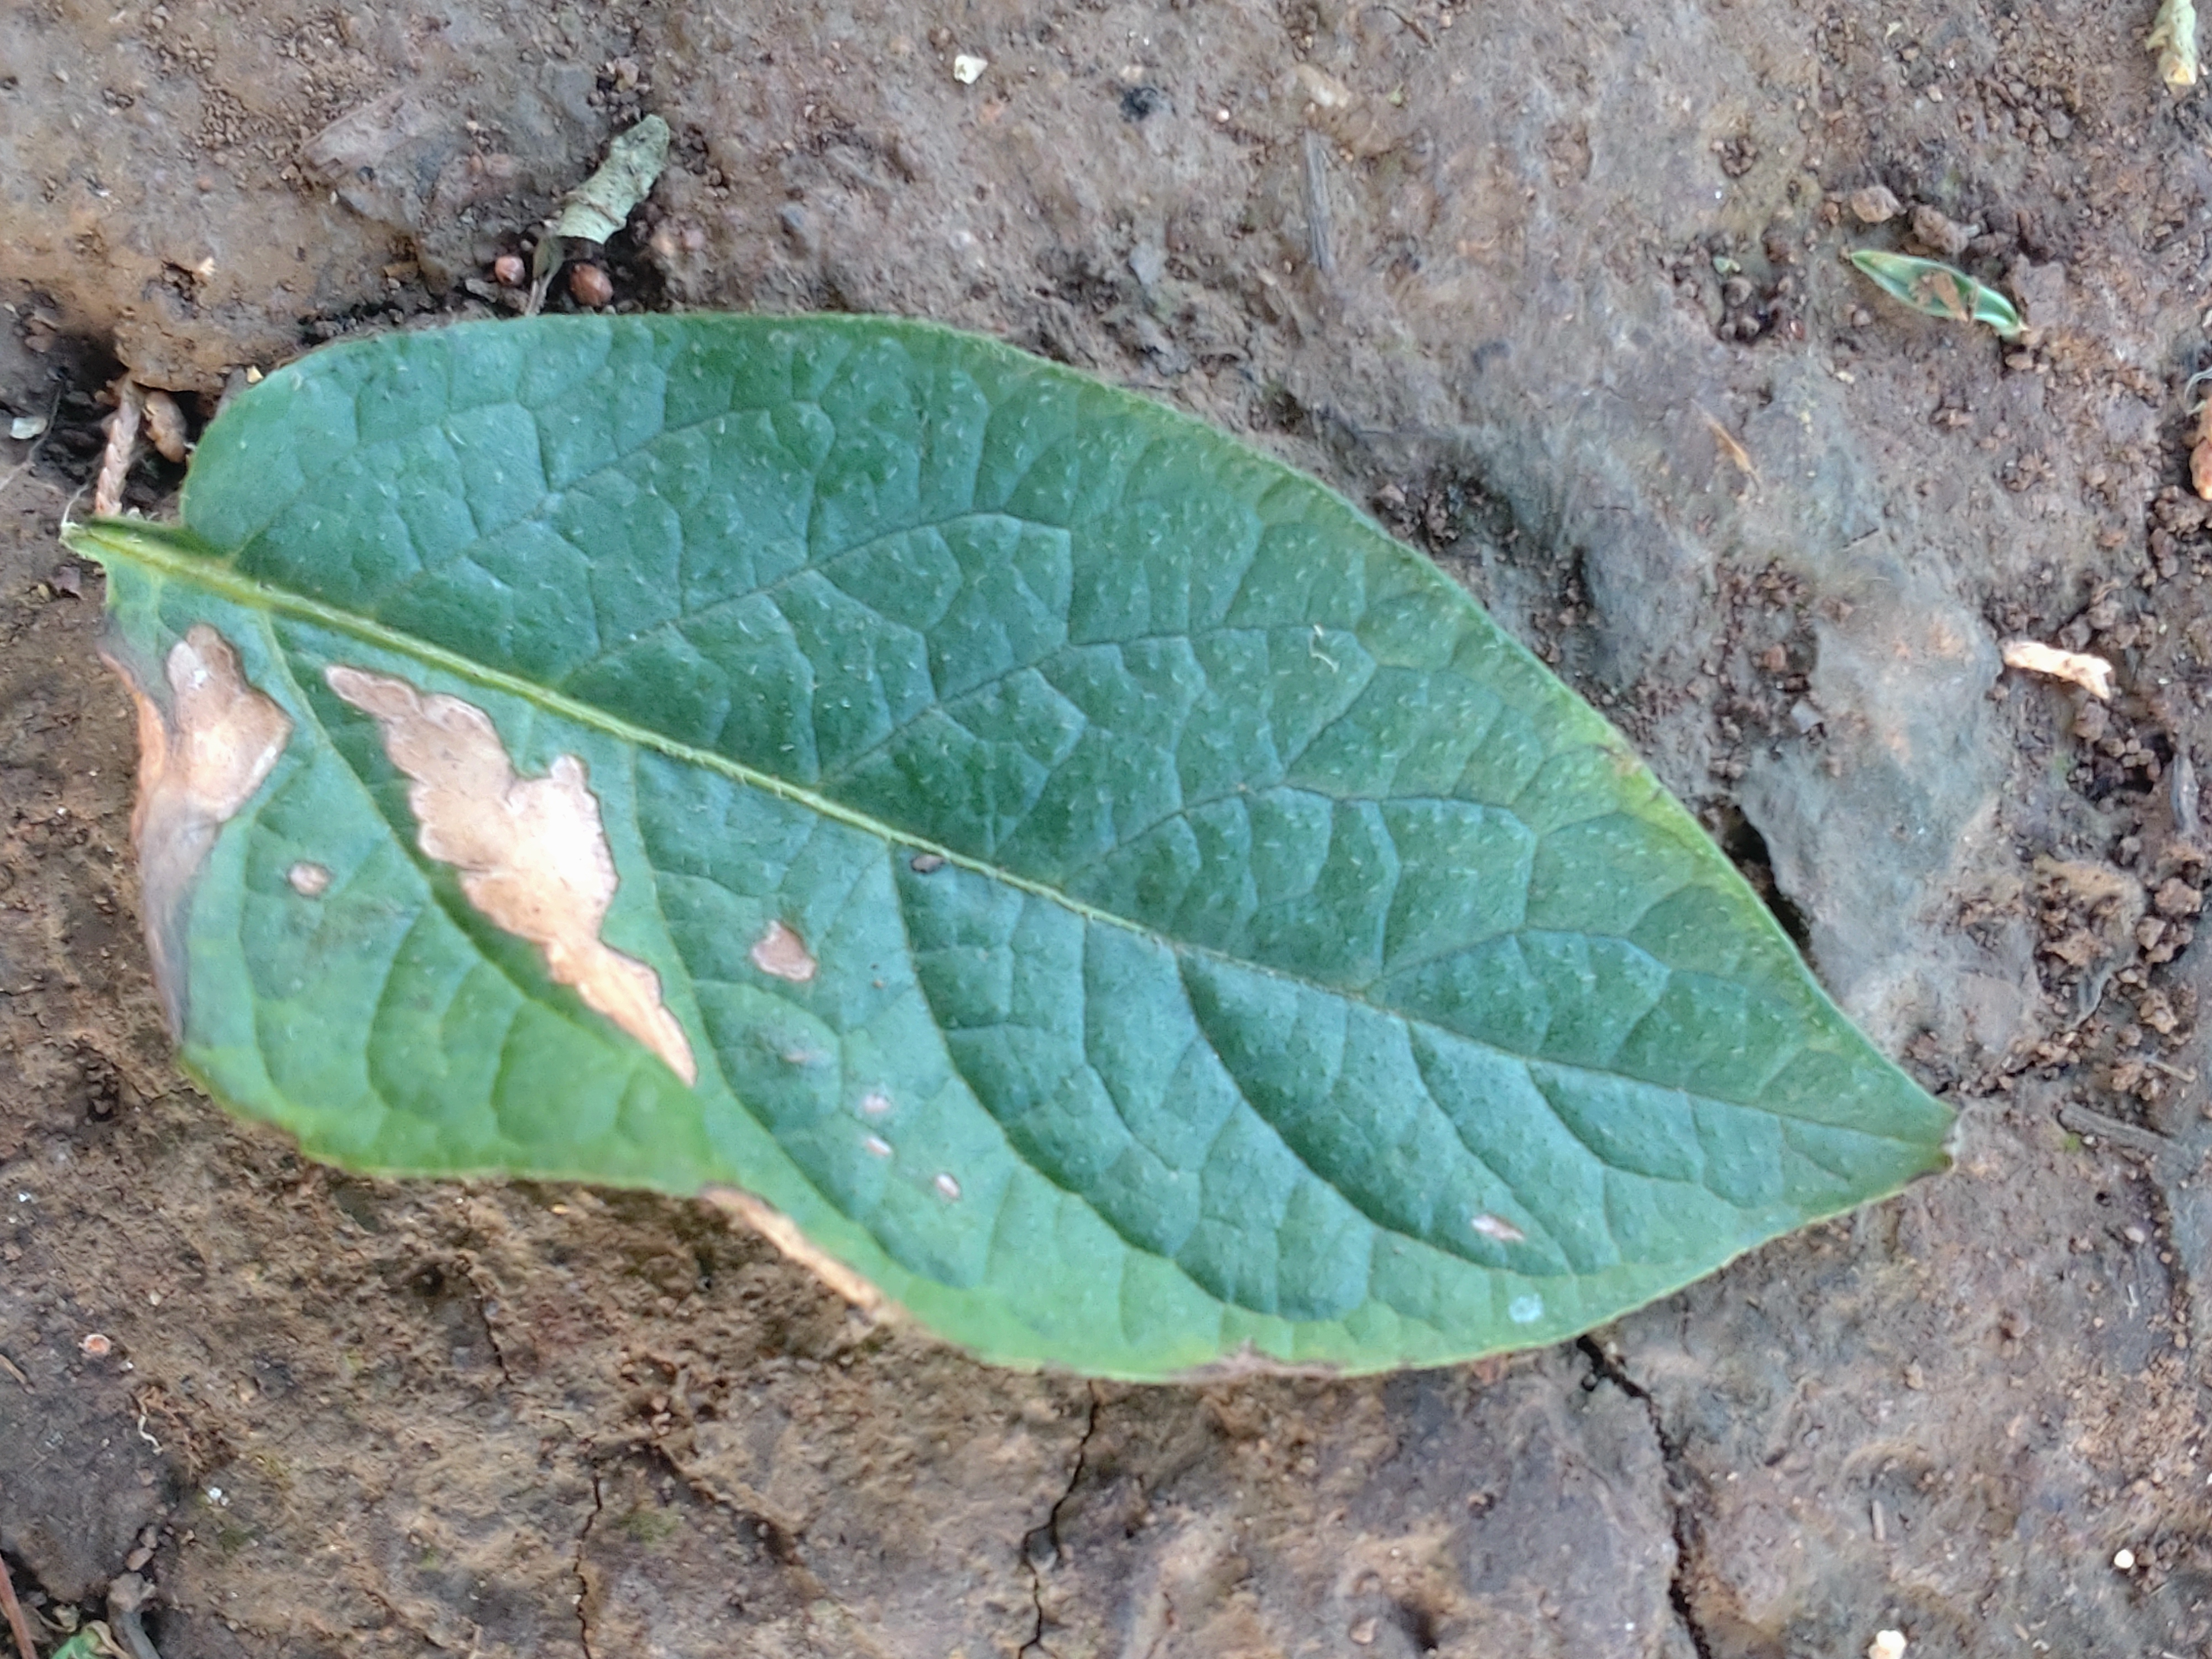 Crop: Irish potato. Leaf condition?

early blight
